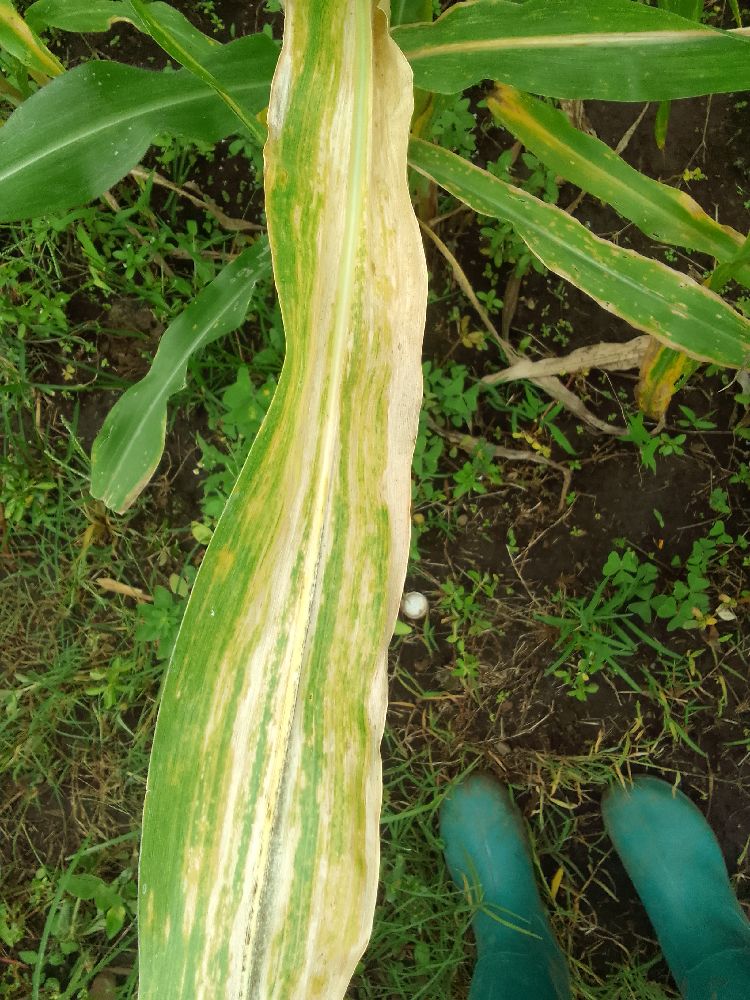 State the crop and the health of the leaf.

maize, maize lethal necrosis
